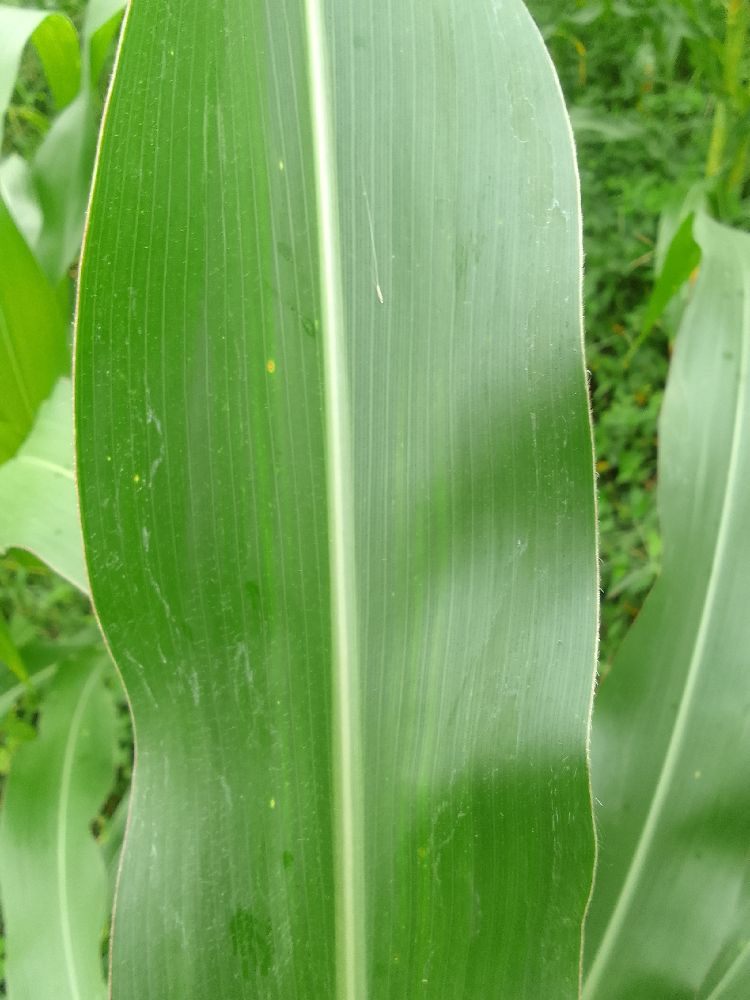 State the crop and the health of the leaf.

maize, healthy
